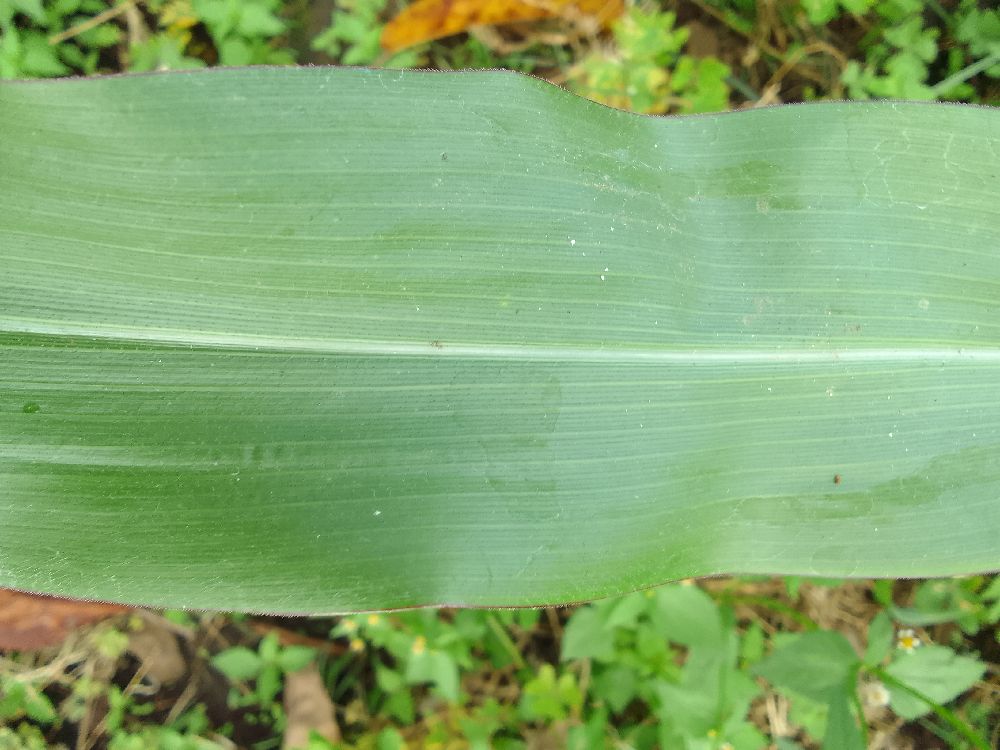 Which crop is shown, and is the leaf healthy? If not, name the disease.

maize, healthy
